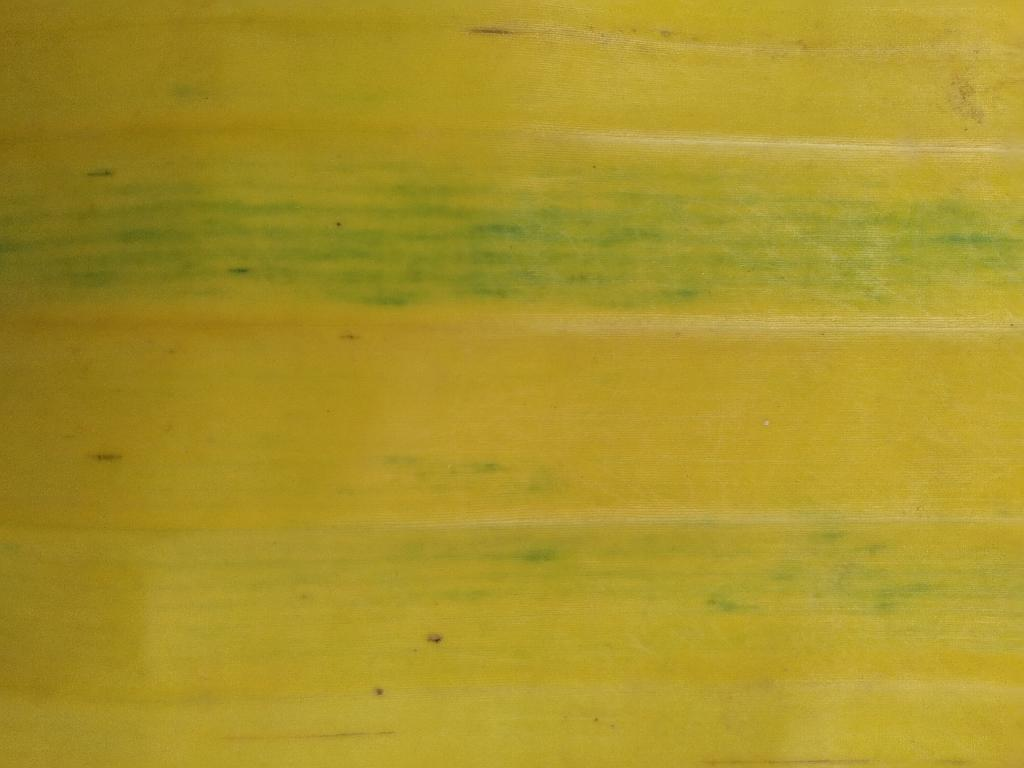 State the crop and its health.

banana, fusarium wilt race 1
